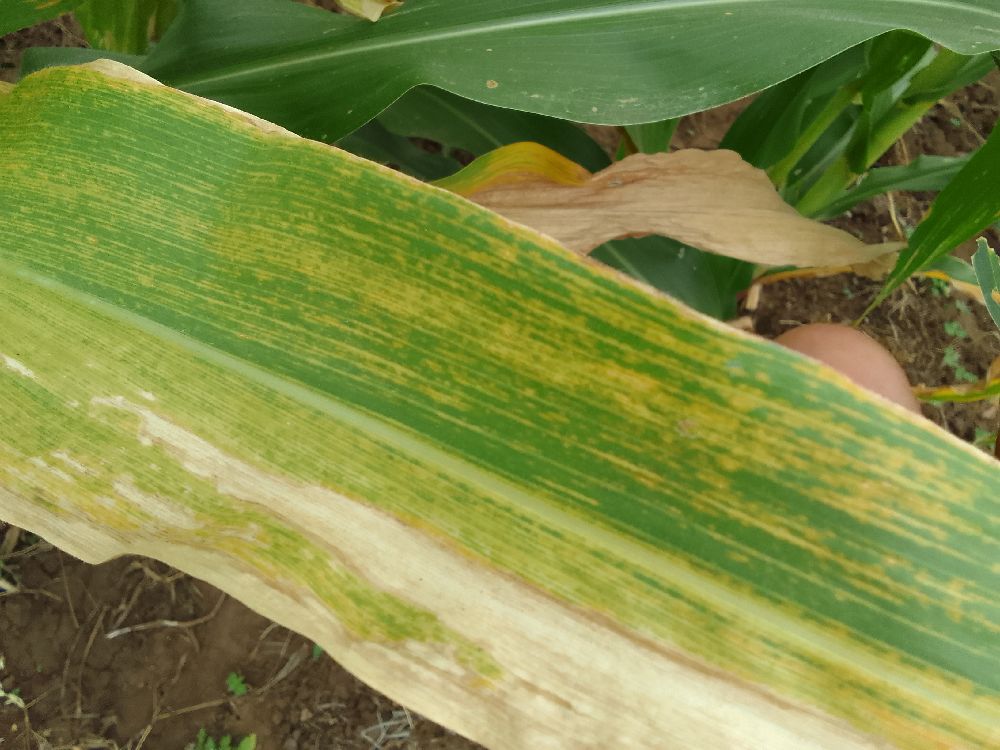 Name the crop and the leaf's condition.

maize, maize lethal necrosis
